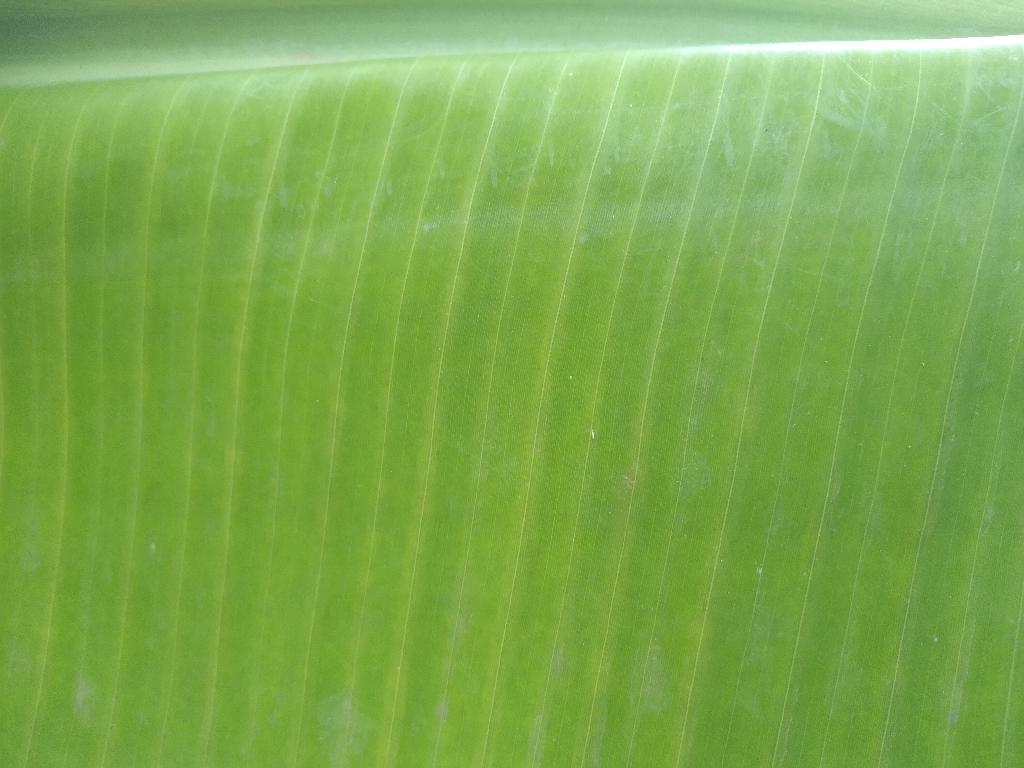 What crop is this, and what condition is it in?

banana, healthy
